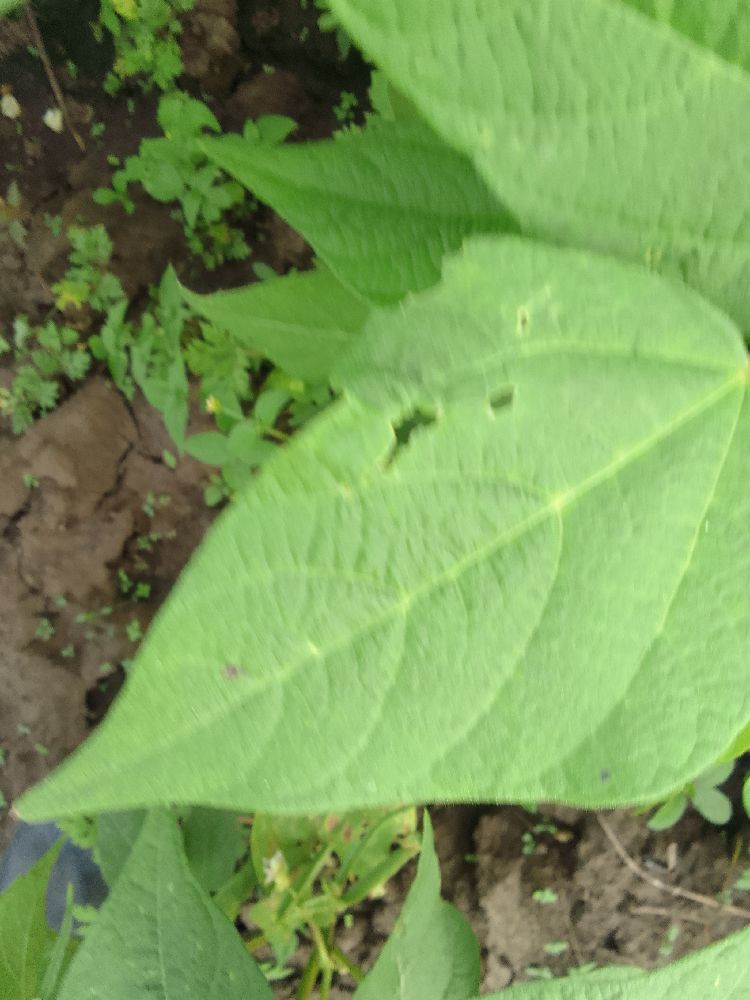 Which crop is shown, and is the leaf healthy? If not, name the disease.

common bean, healthy
